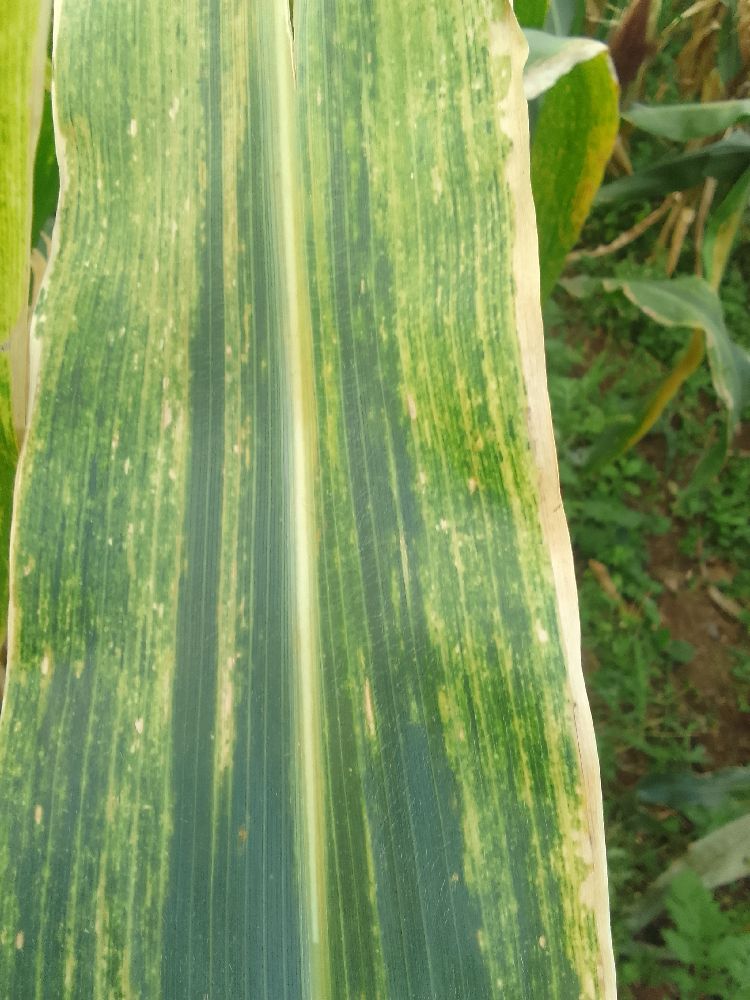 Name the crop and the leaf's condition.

maize, maize lethal necrosis
